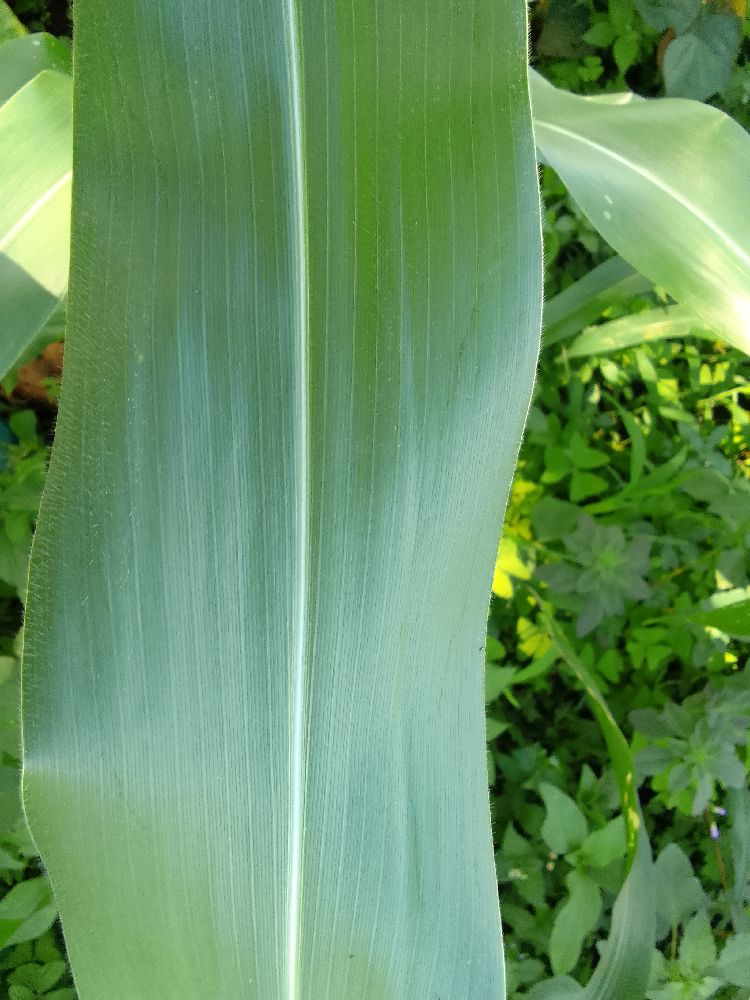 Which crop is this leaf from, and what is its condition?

maize, healthy
